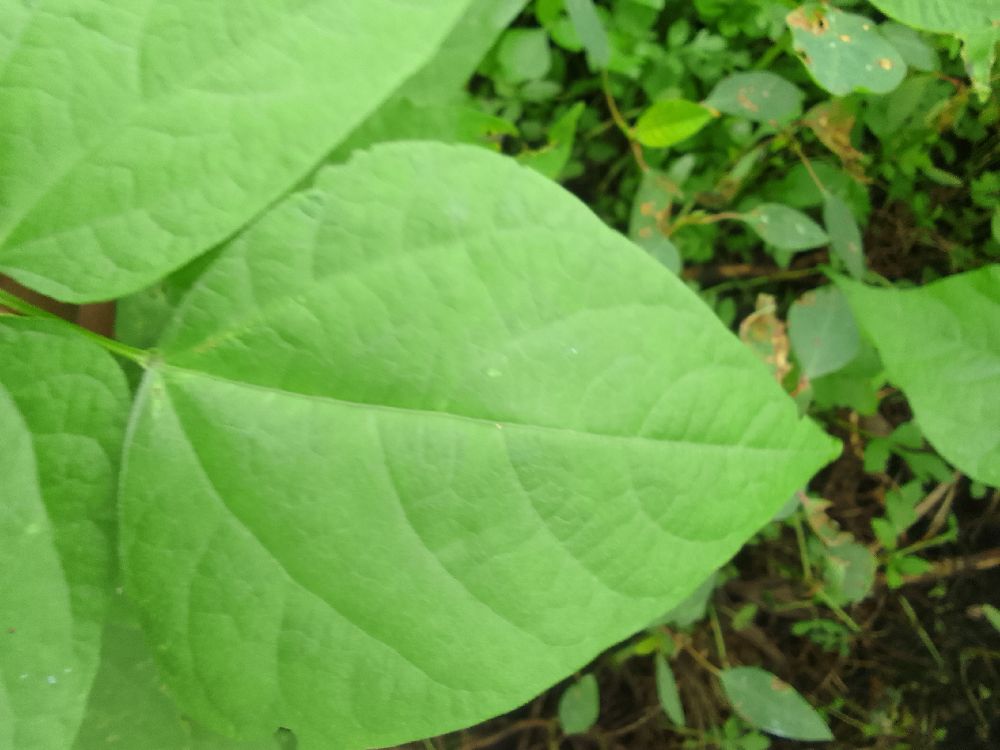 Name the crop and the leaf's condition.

common bean, healthy
